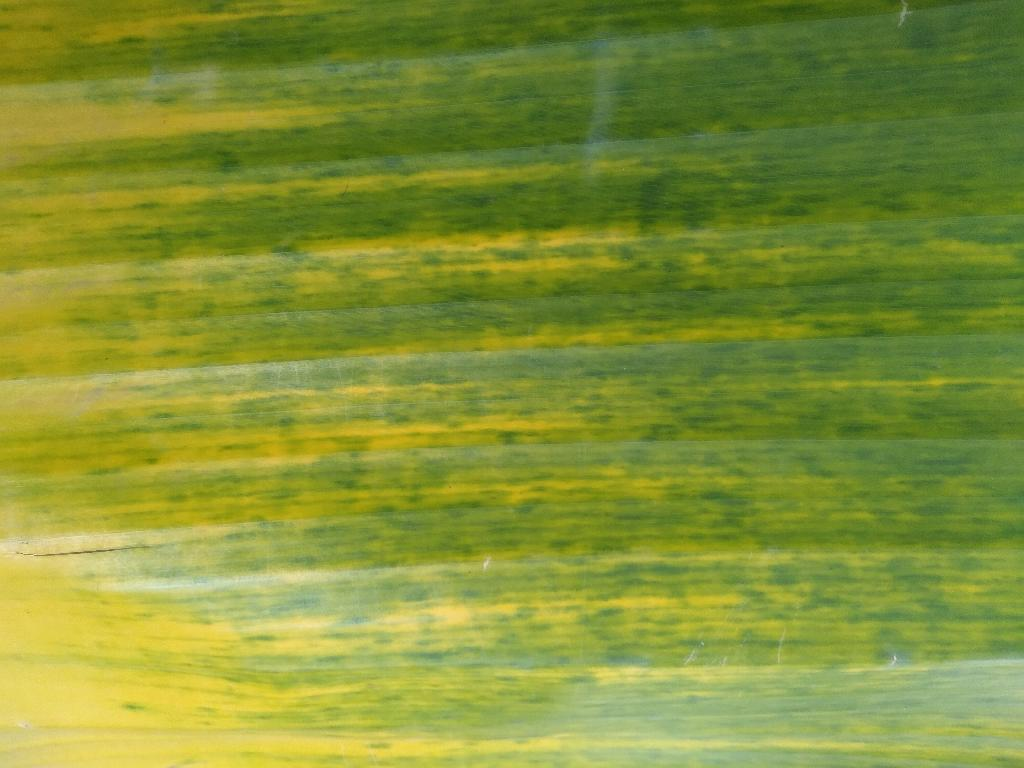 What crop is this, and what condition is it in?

banana, fusarium wilt race 1
